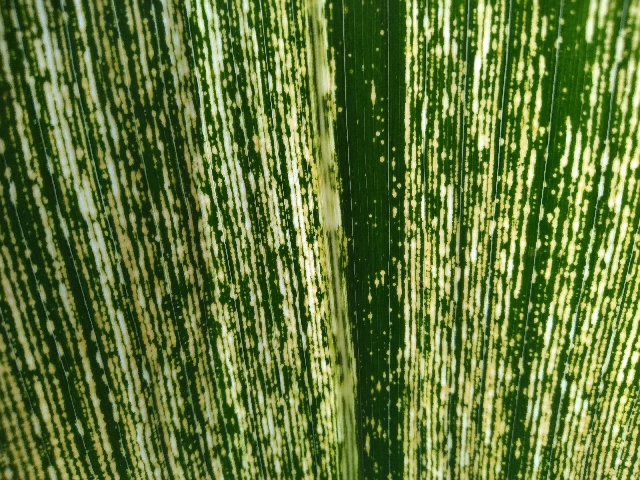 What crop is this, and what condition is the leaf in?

maize, maize streak virus
